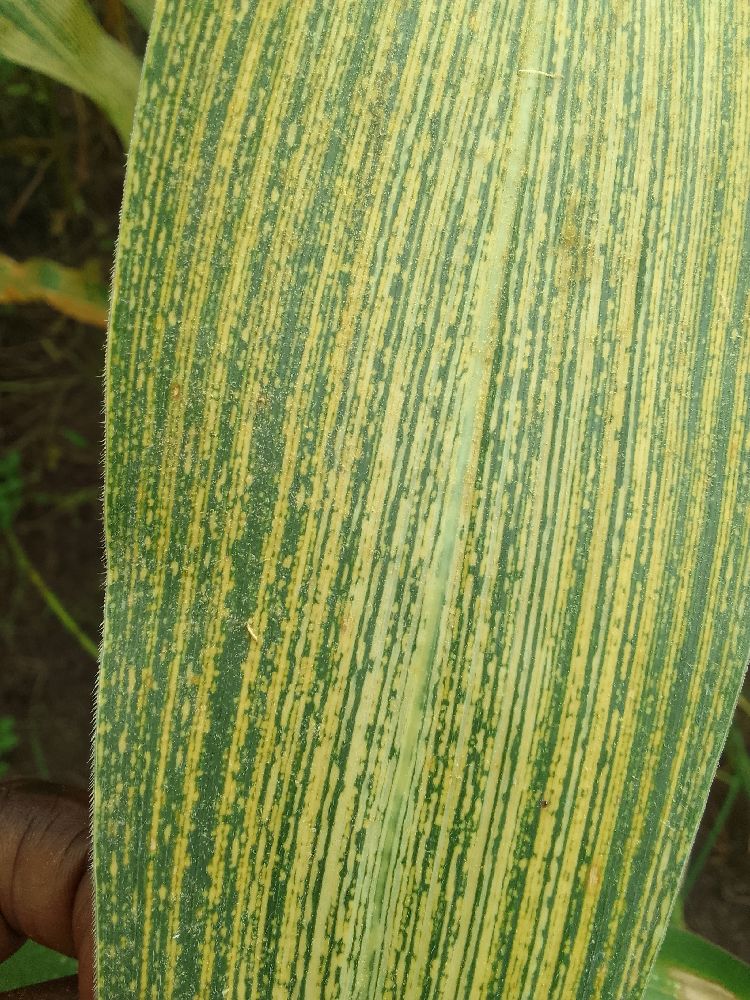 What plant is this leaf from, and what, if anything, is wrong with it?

maize, maize streak virus
